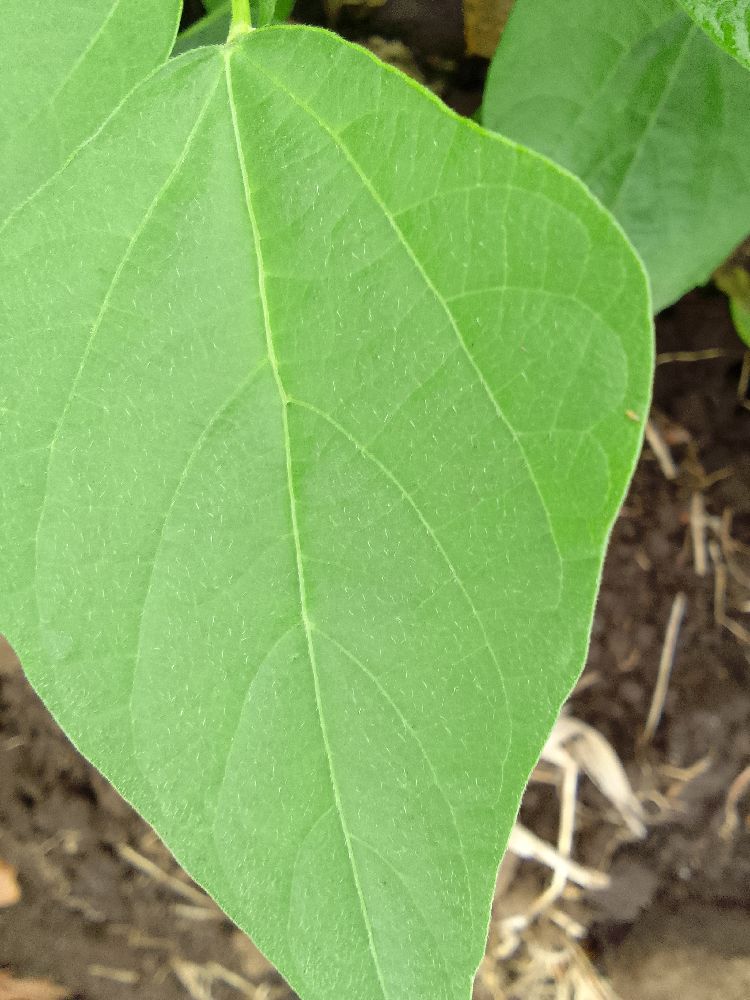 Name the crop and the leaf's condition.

common bean, healthy
